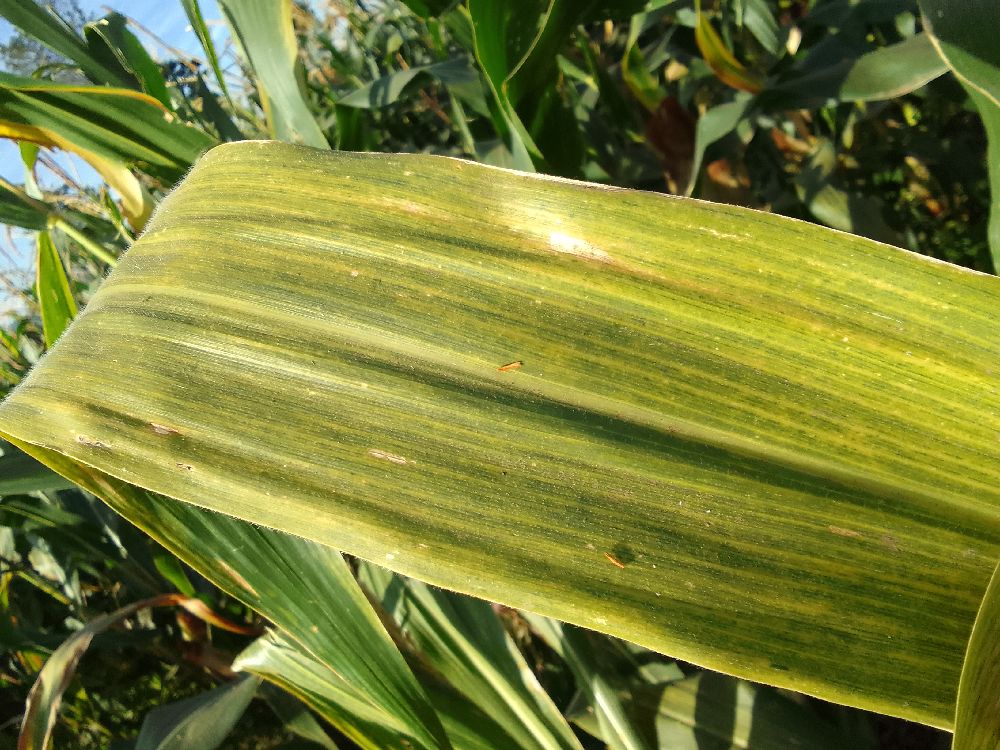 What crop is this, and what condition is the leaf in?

maize, maize lethal necrosis
